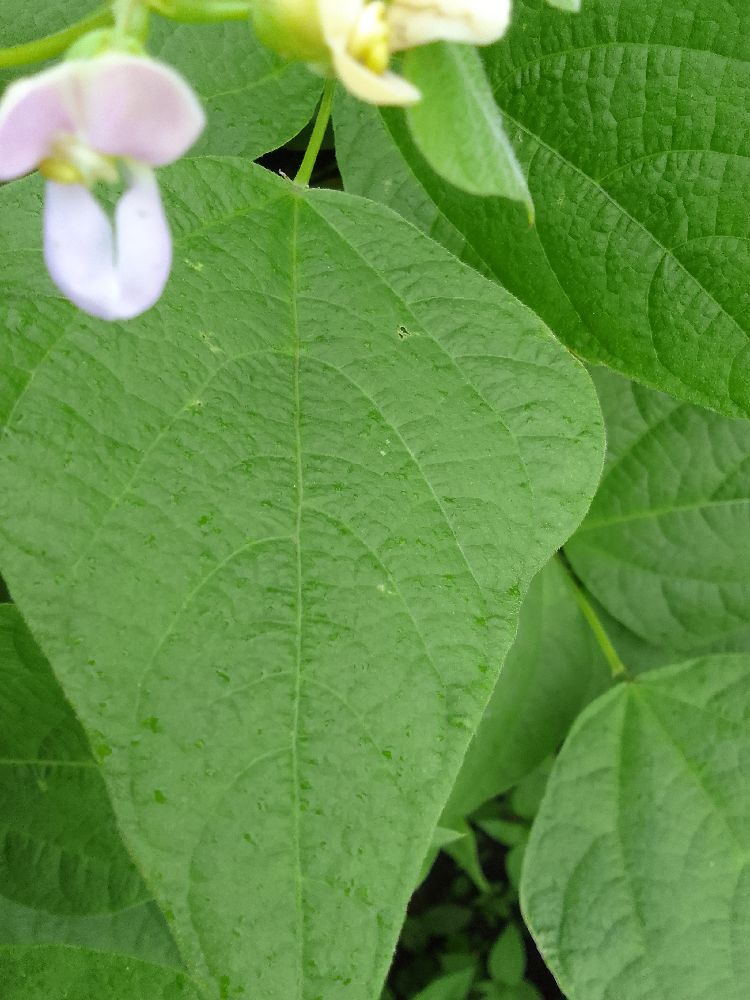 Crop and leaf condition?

common bean, healthy
